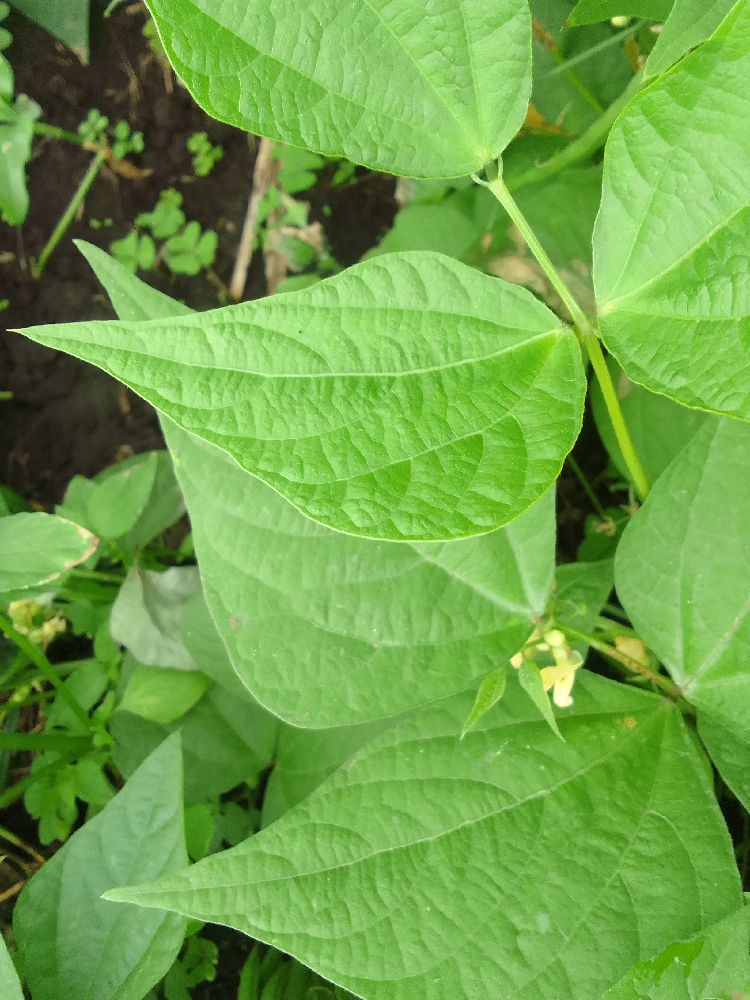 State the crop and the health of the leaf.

common bean, healthy
